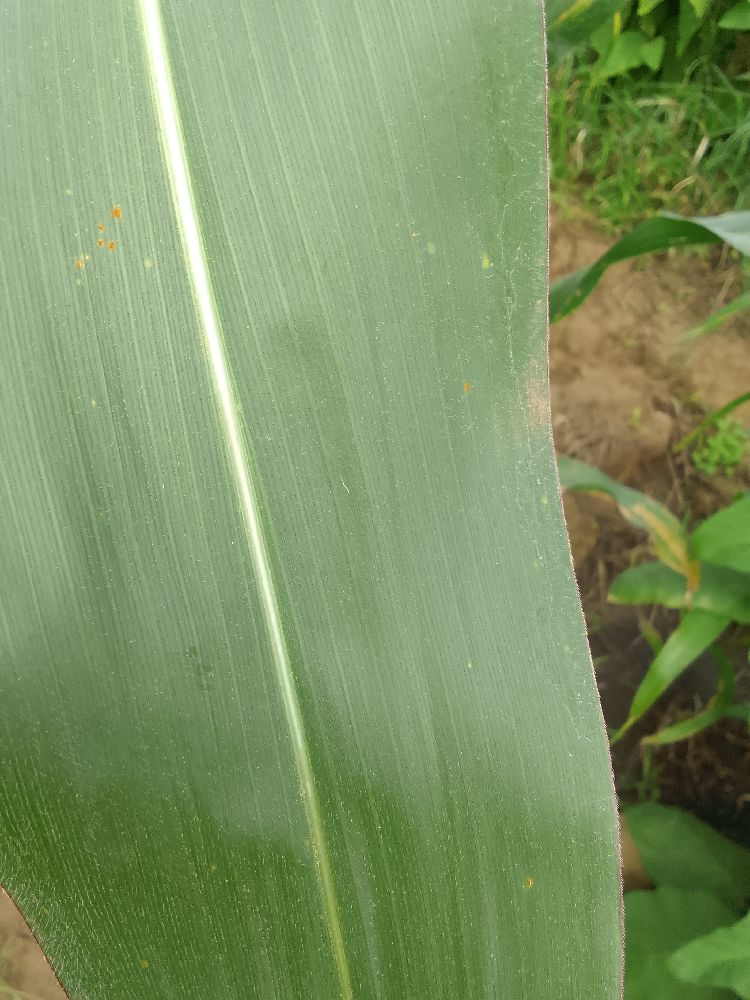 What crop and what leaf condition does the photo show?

maize, healthy
